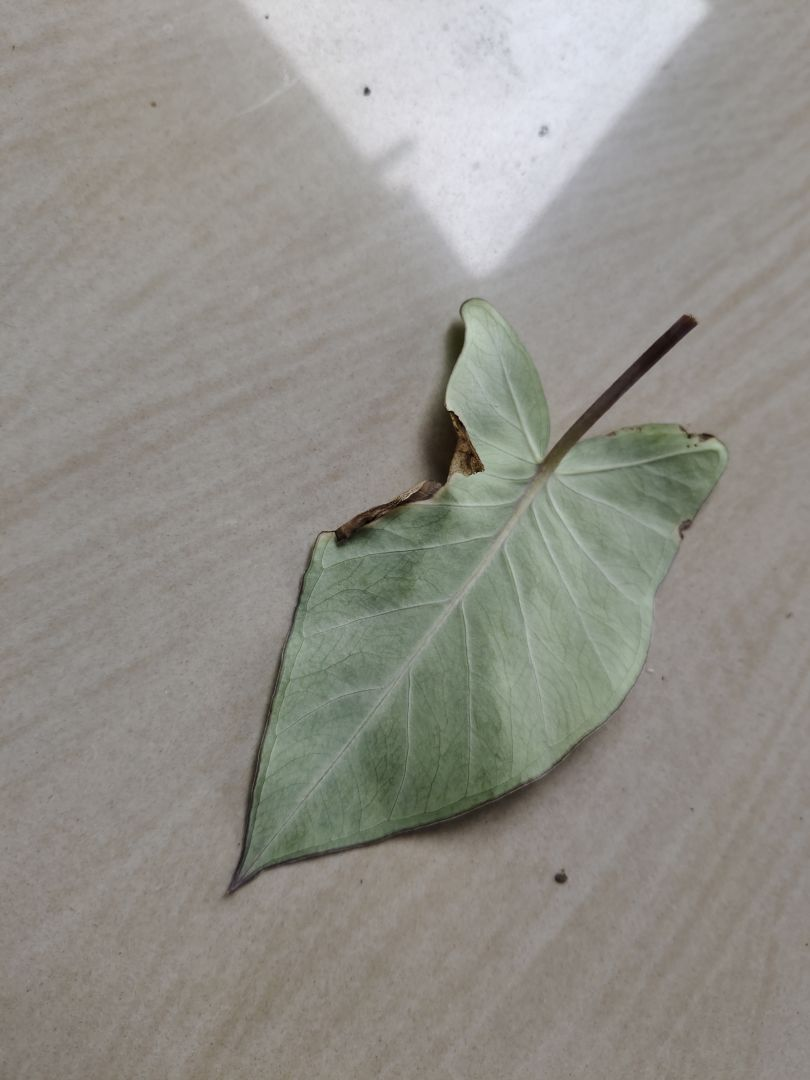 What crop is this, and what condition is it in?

taro, leaf blight
